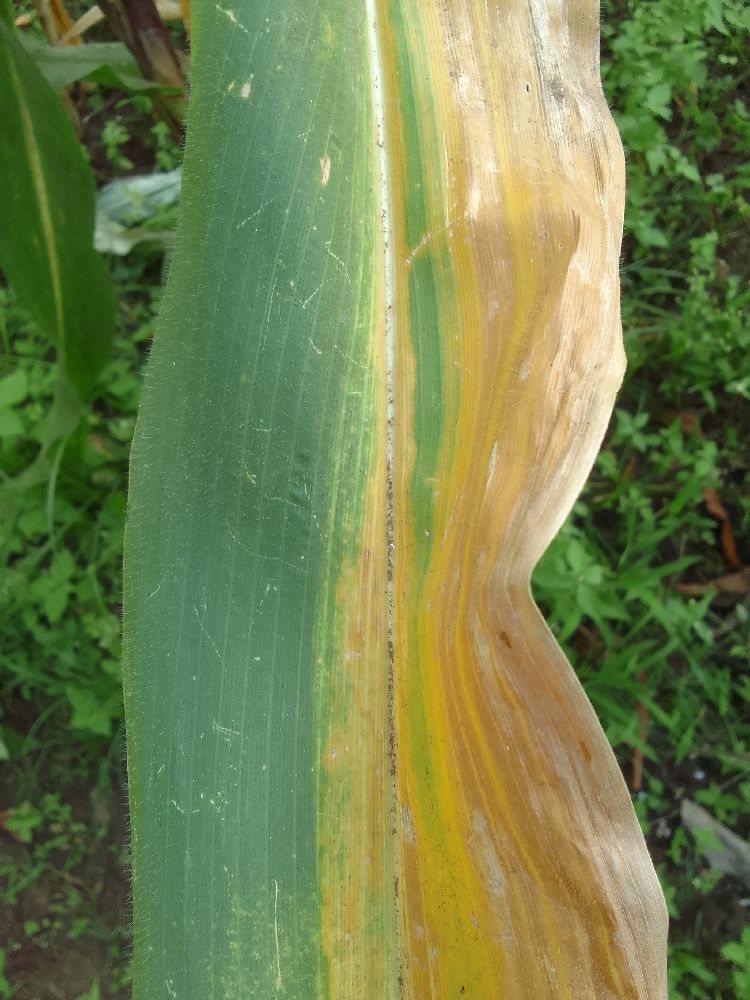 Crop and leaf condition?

maize, maize lethal necrosis
